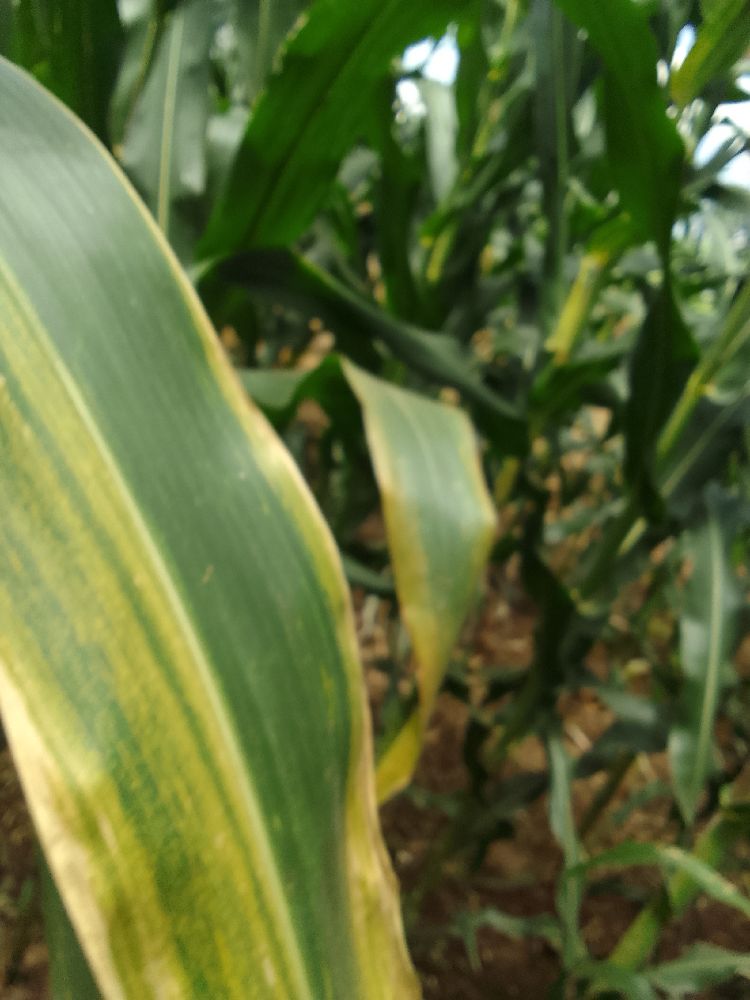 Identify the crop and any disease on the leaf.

maize, maize lethal necrosis
